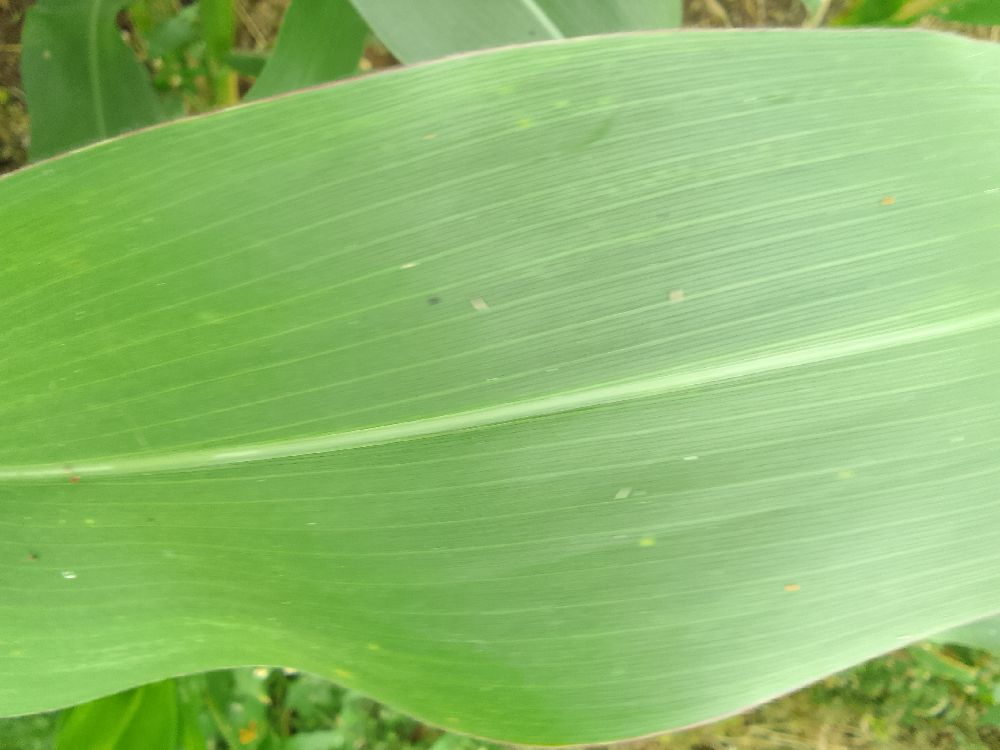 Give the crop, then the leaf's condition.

maize, healthy
